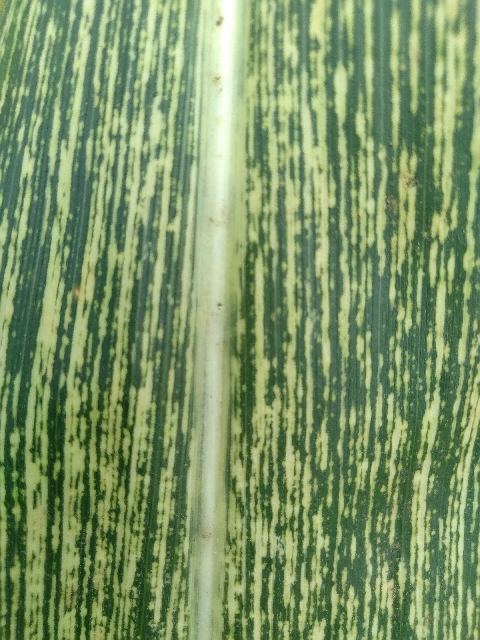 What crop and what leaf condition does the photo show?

maize, maize streak virus
